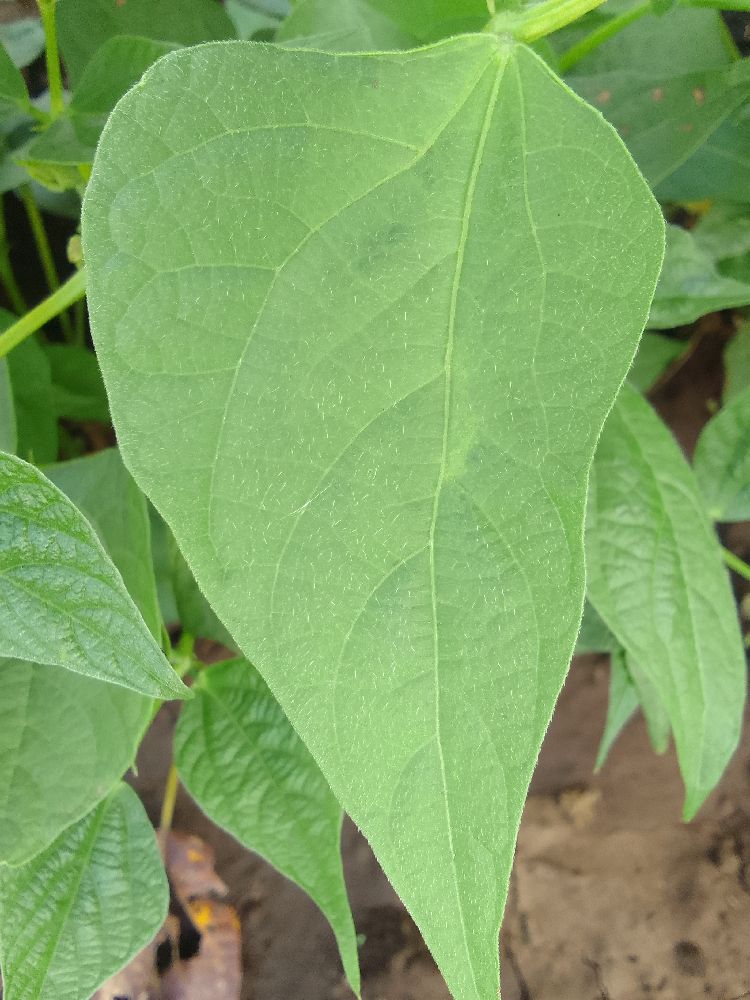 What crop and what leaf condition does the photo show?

common bean, healthy
